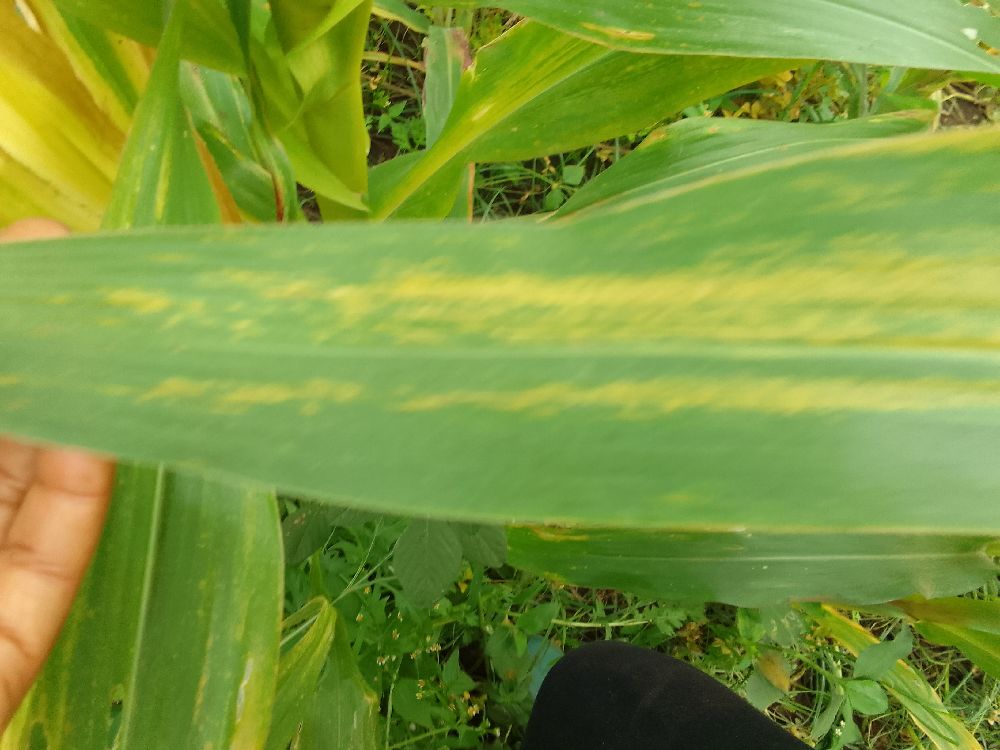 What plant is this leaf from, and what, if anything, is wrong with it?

maize, maize lethal necrosis
